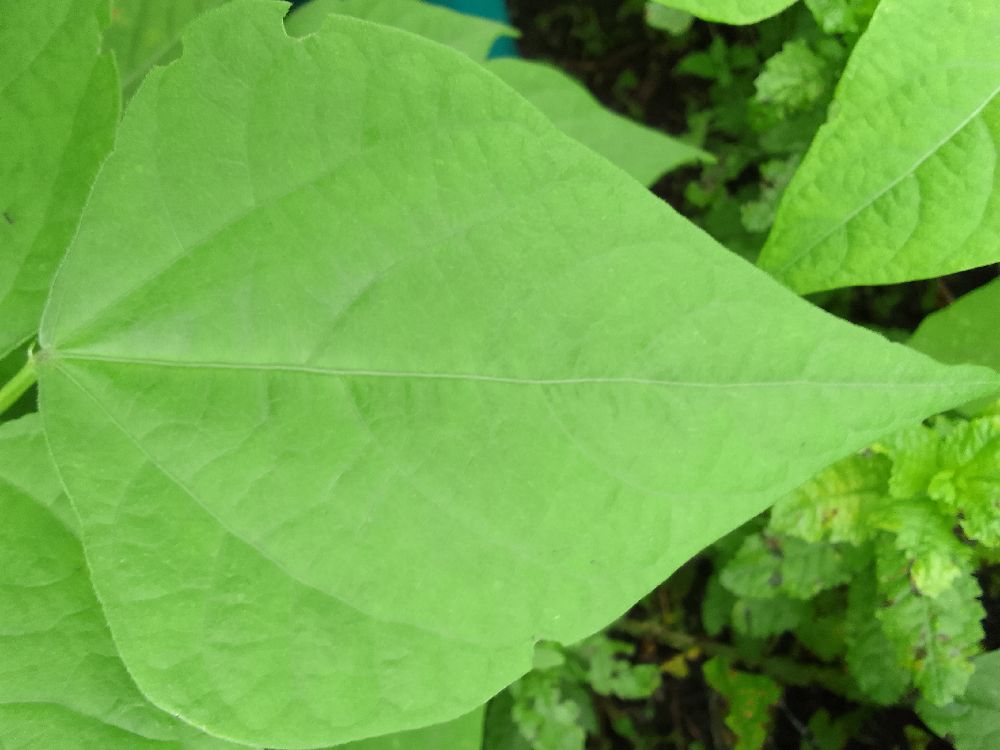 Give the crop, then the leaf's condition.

common bean, healthy
